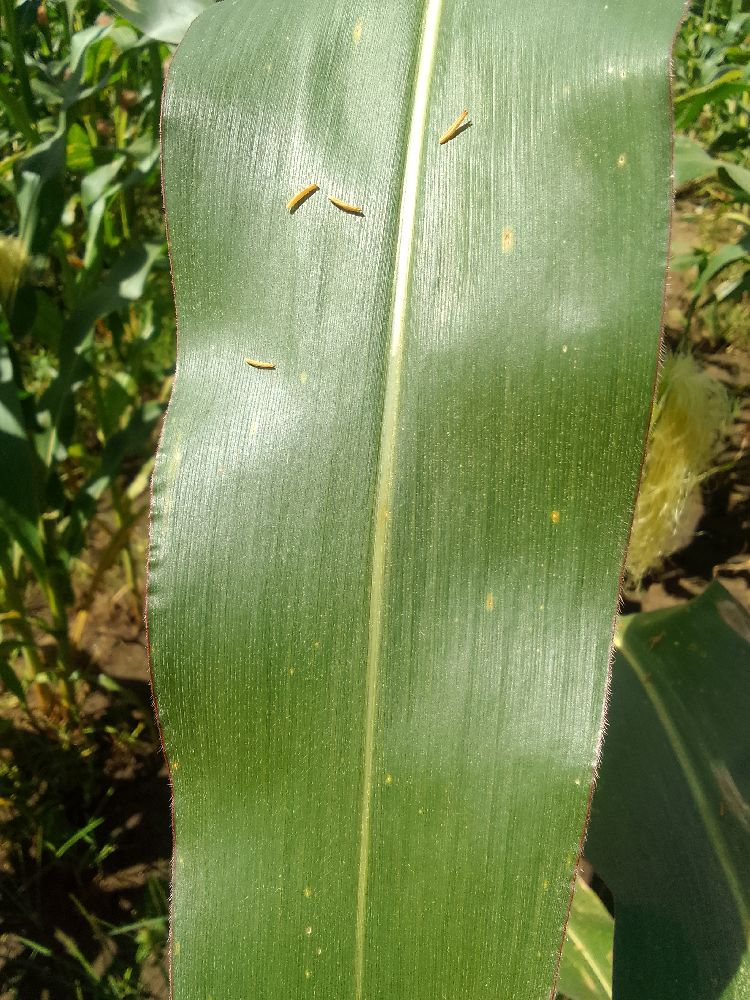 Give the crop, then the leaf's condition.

maize, healthy
